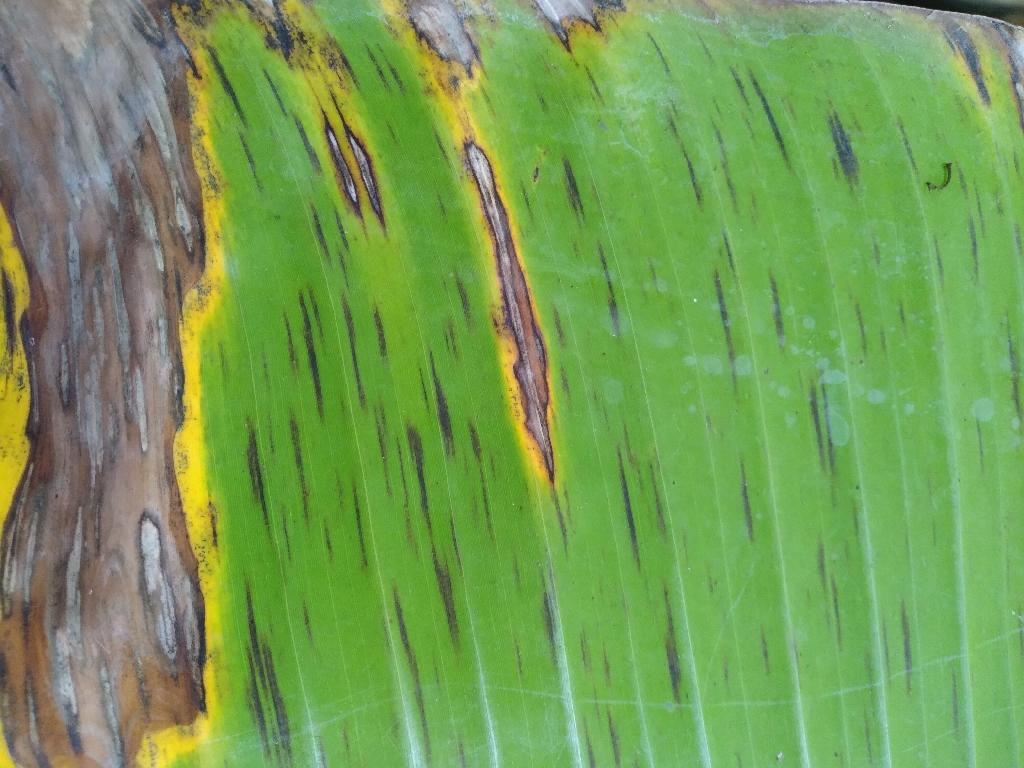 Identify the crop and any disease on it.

banana, black sigatoka
